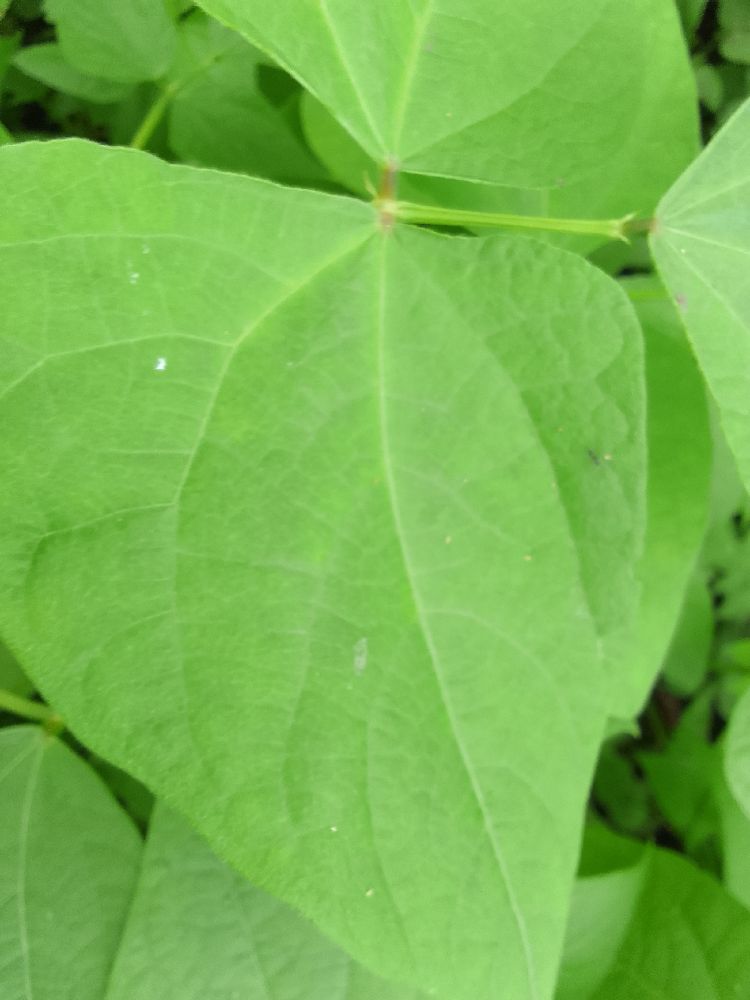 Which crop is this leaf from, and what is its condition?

common bean, healthy
